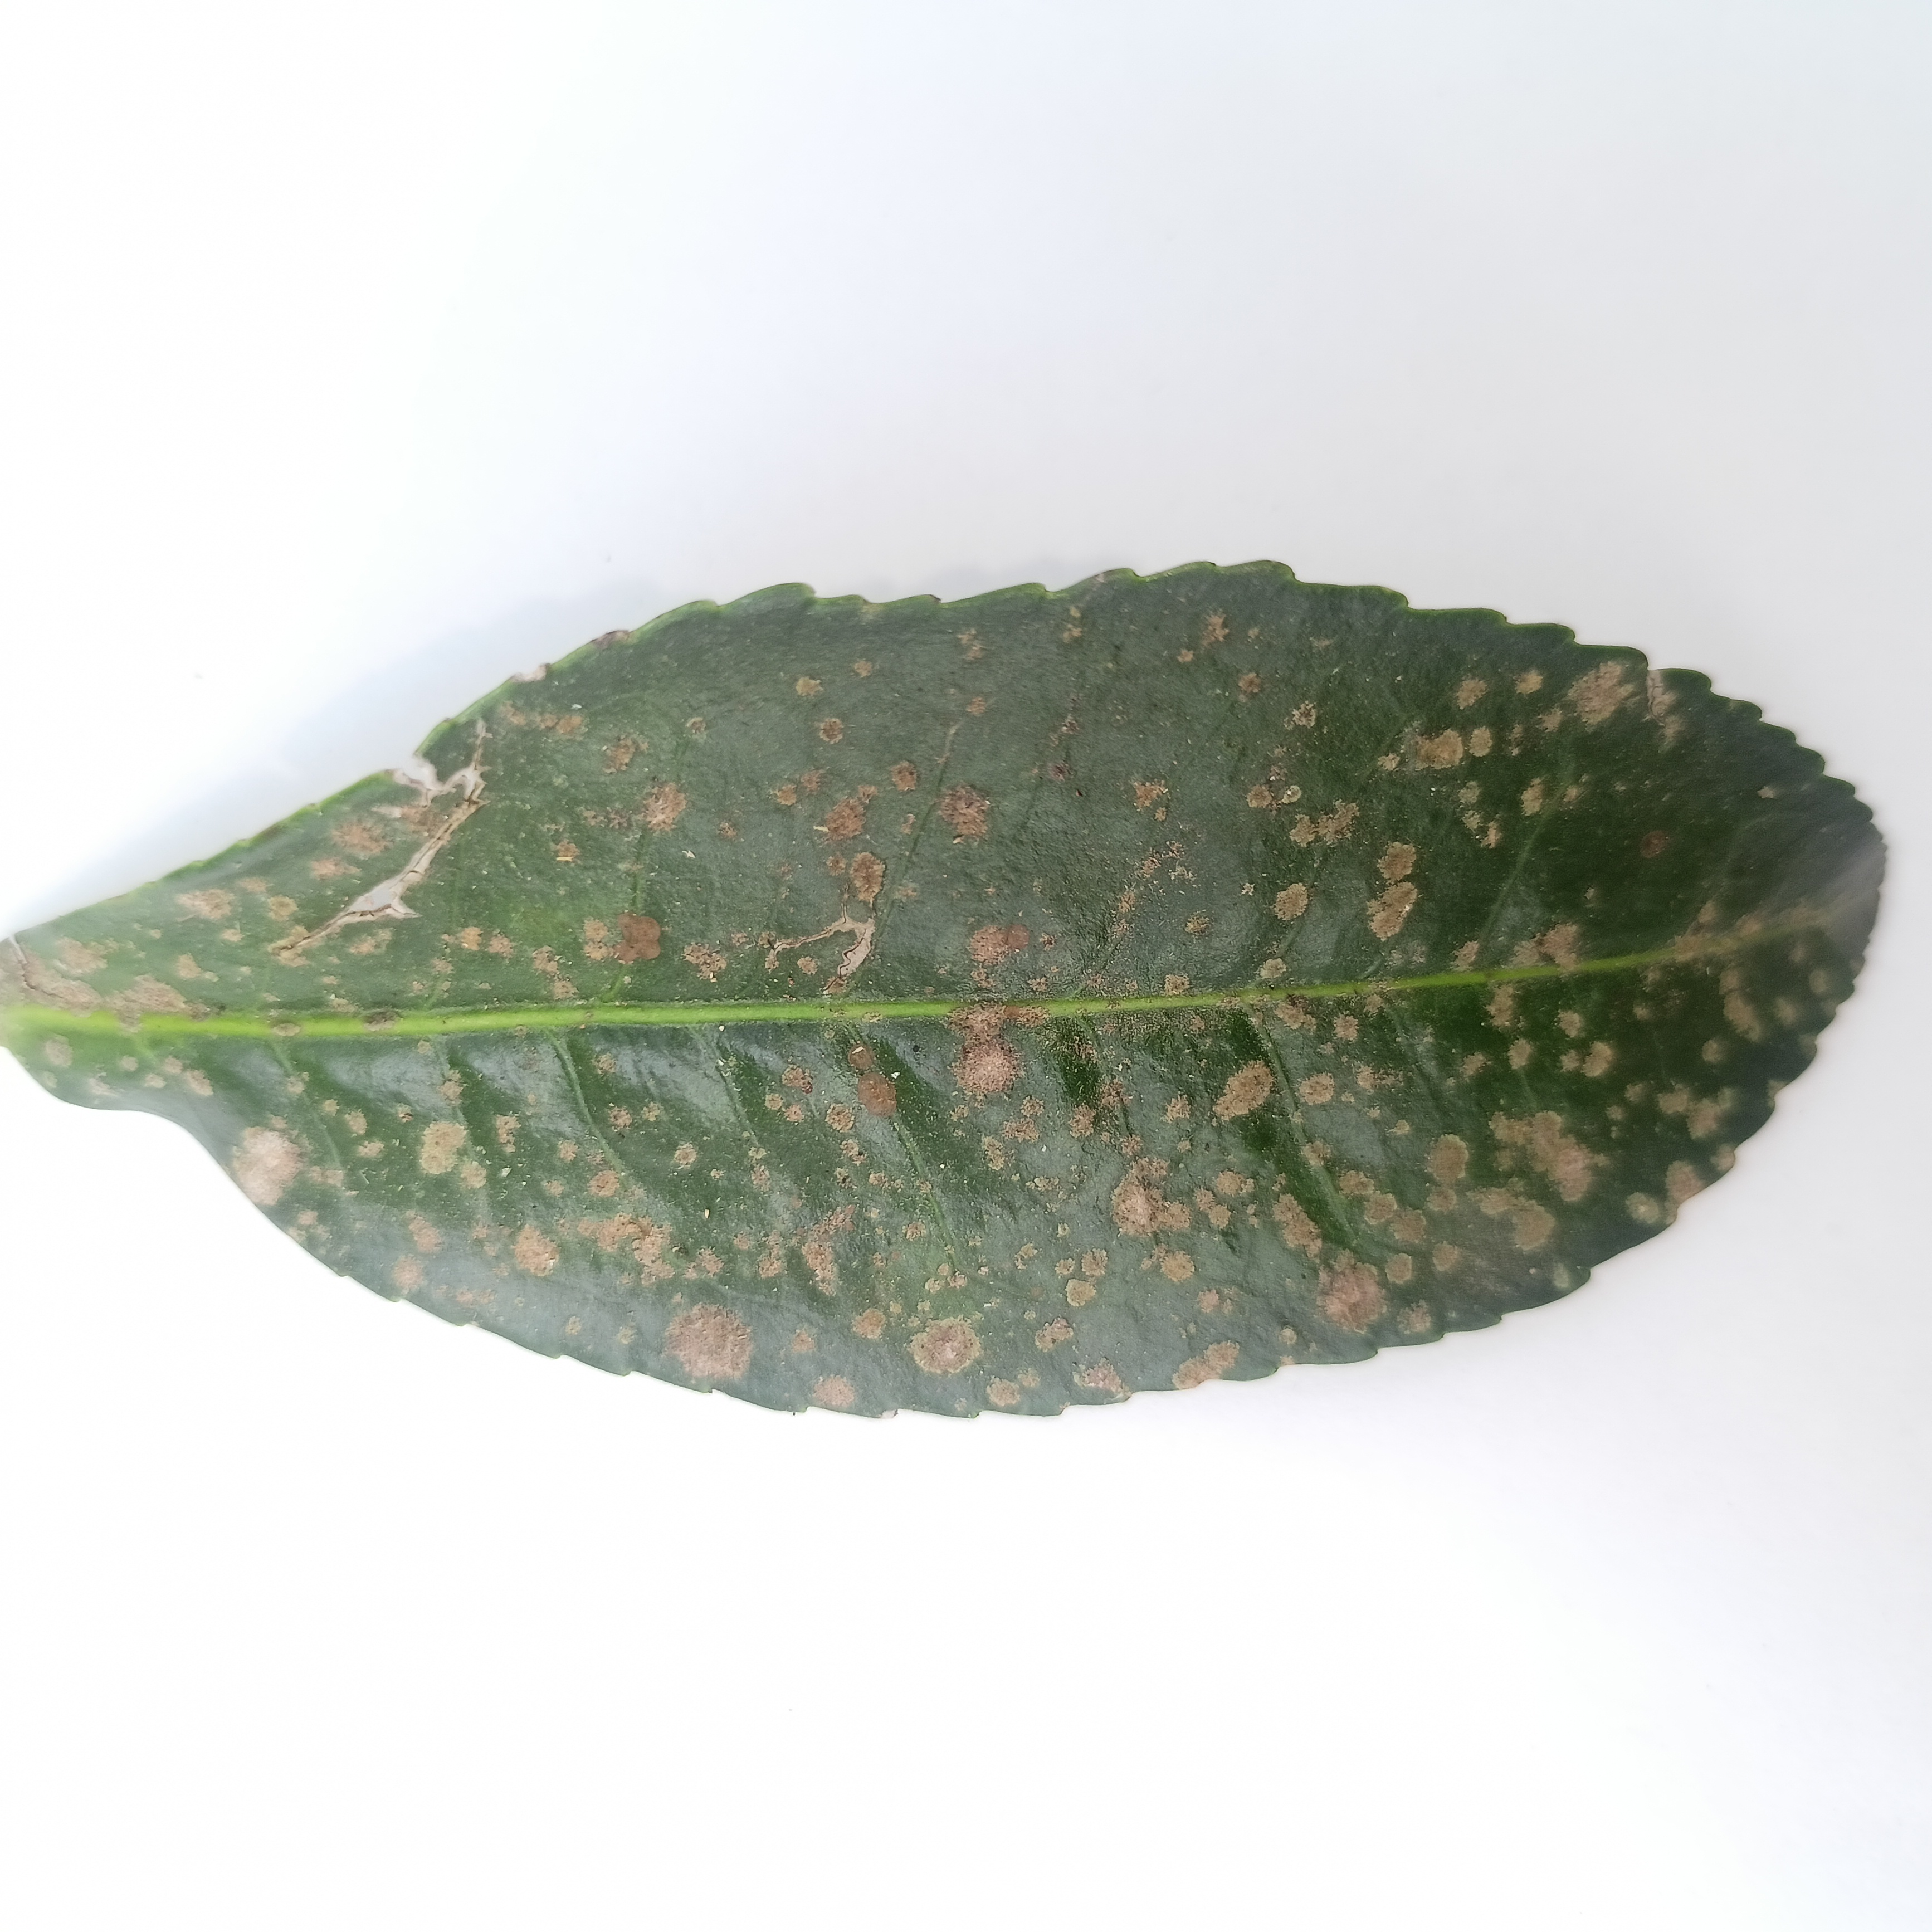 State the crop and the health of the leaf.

tea, algal leaf
